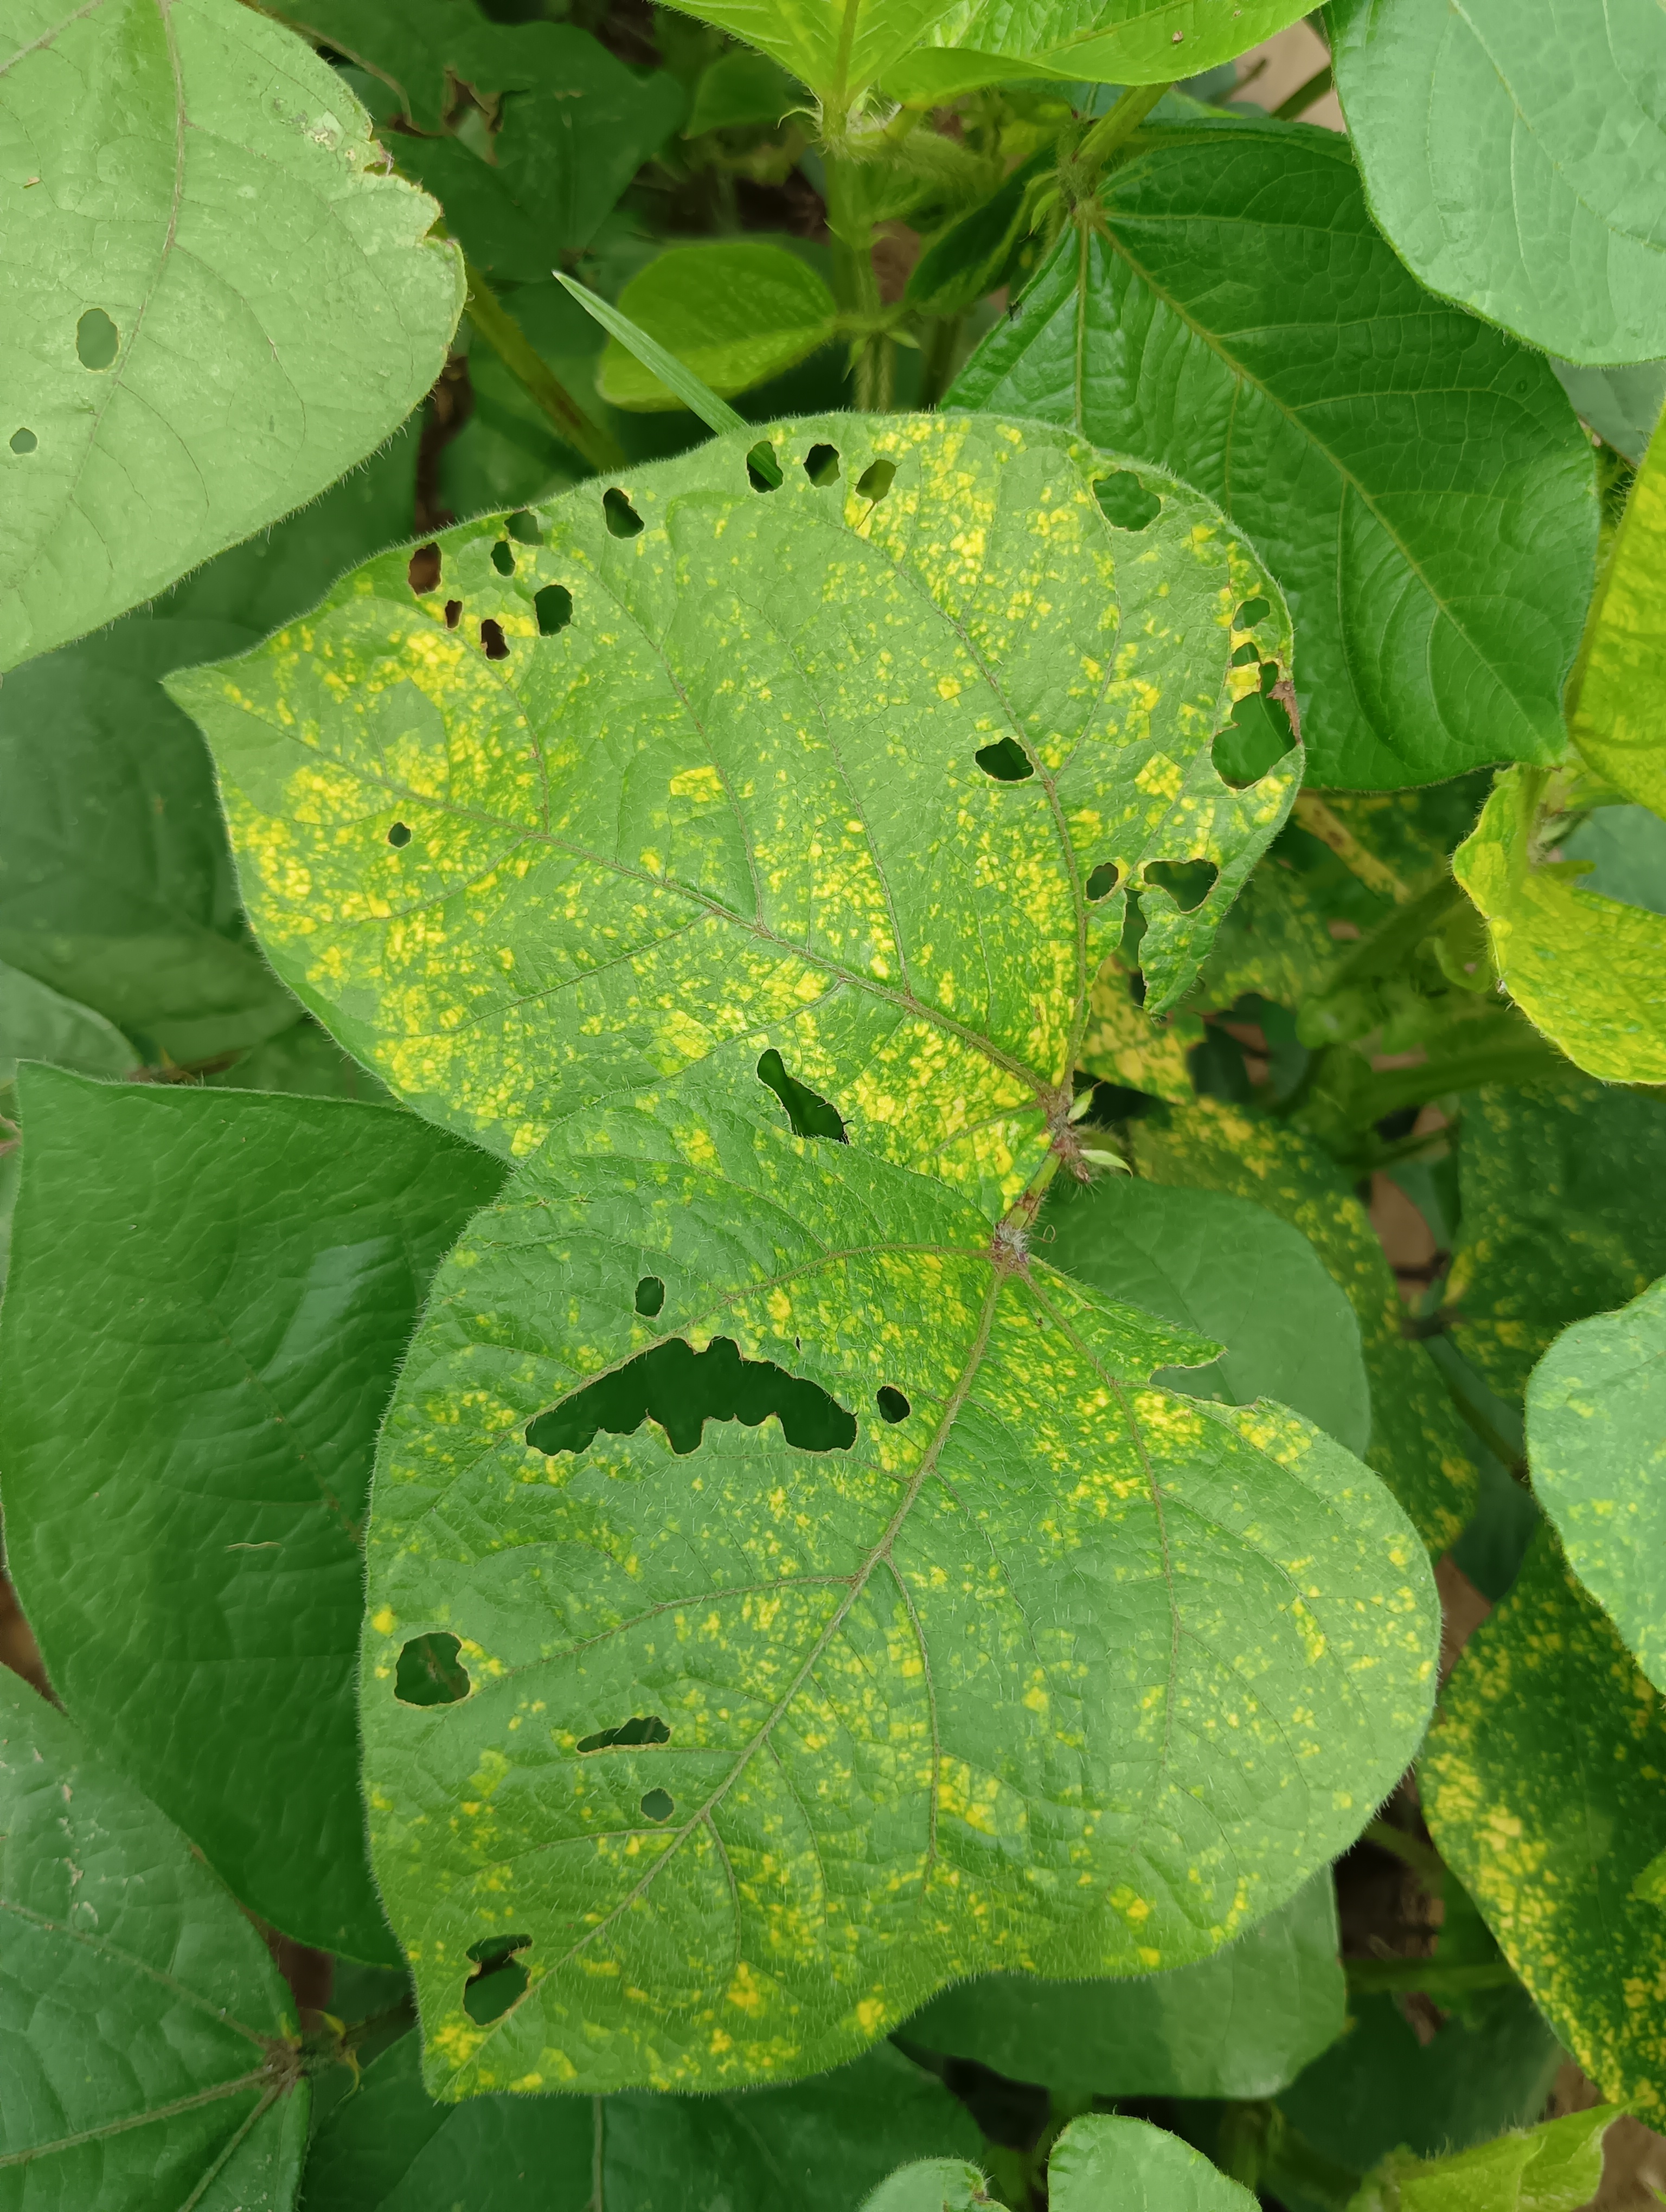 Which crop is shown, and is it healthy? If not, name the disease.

mungbean, yellow mosaic
